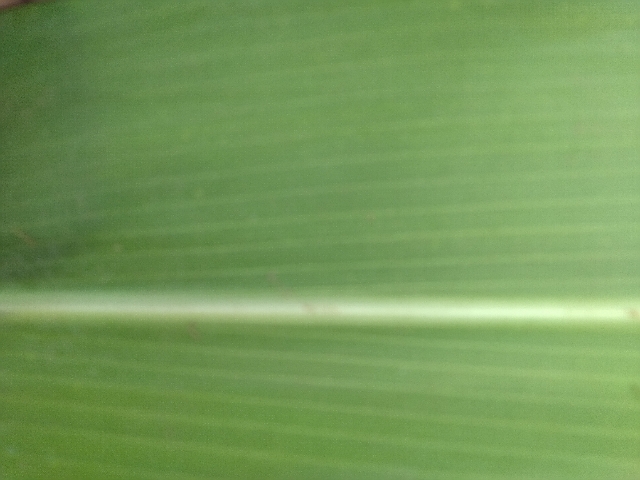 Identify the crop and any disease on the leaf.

maize, healthy
